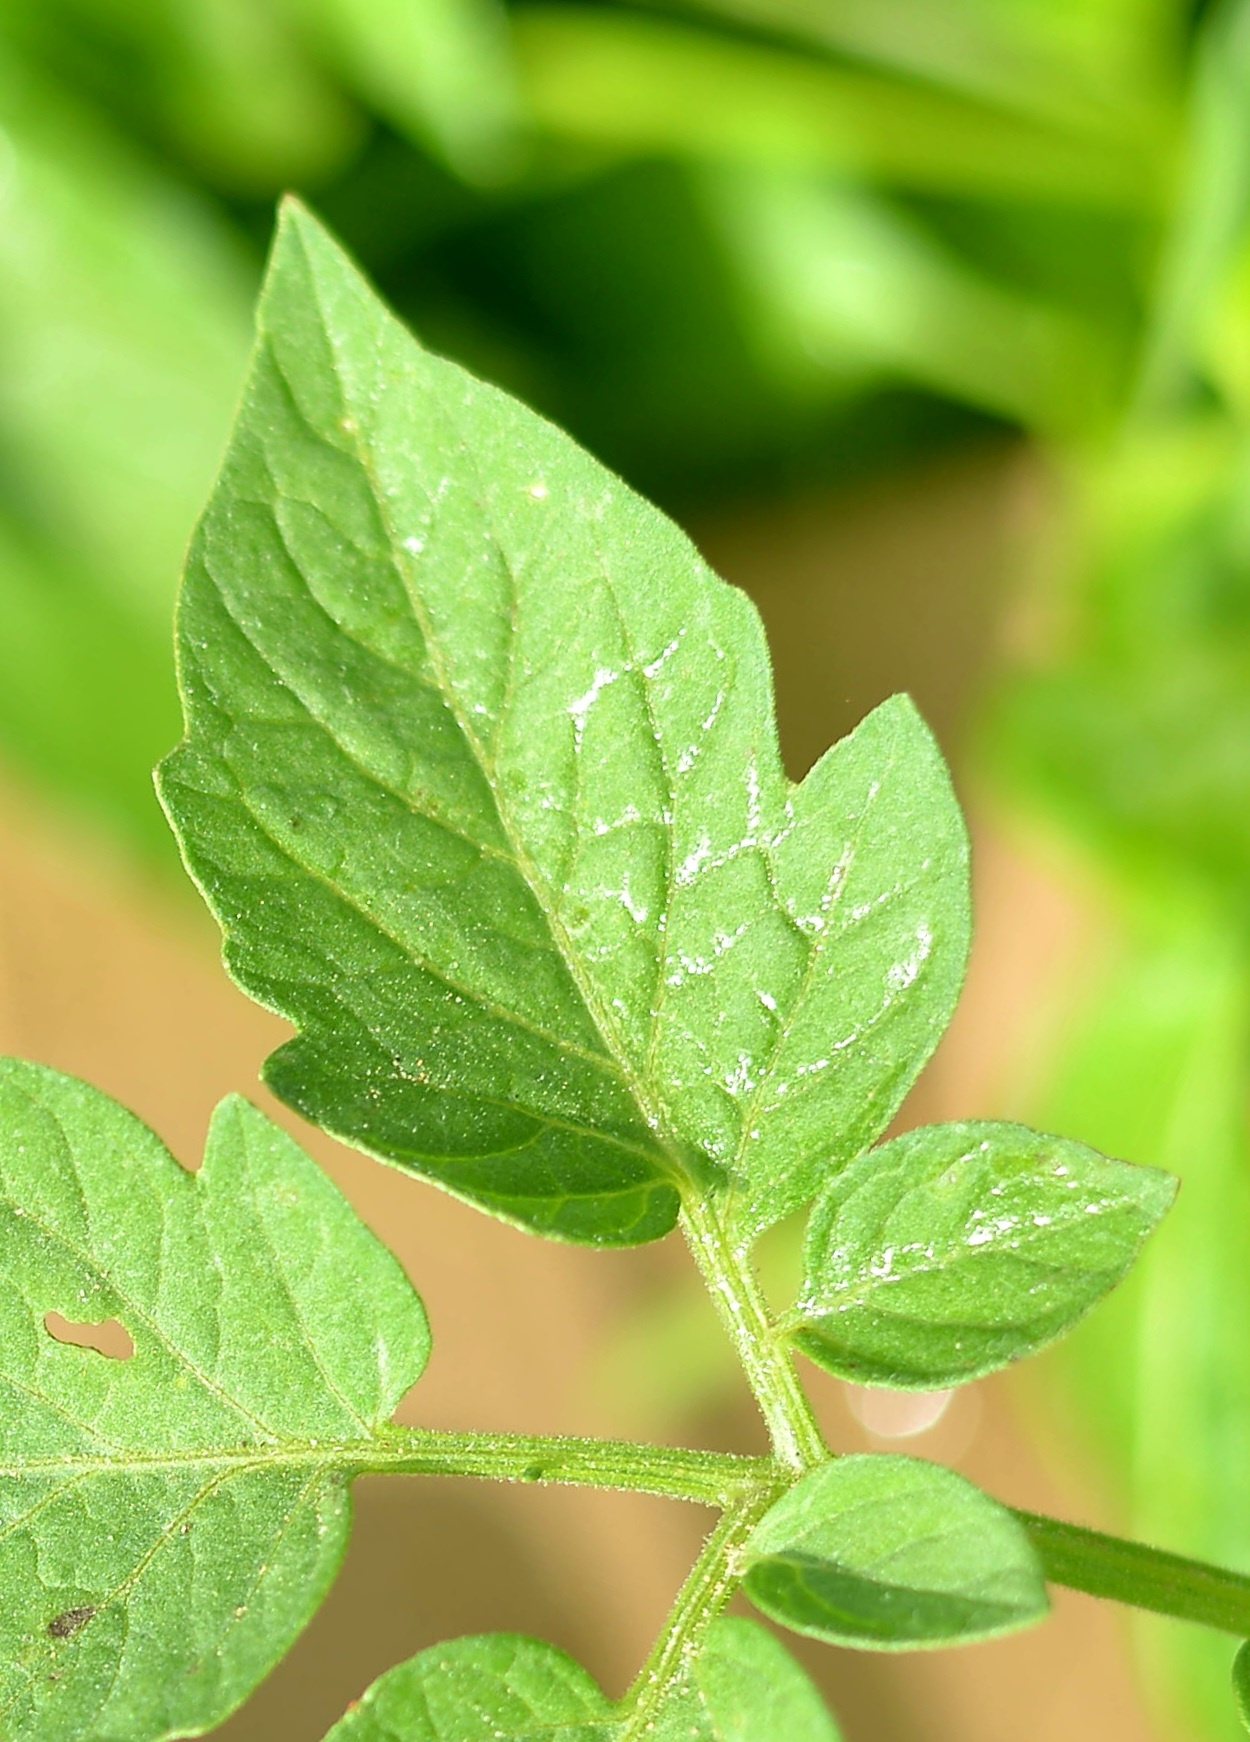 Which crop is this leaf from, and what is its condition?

tomato, healthy
